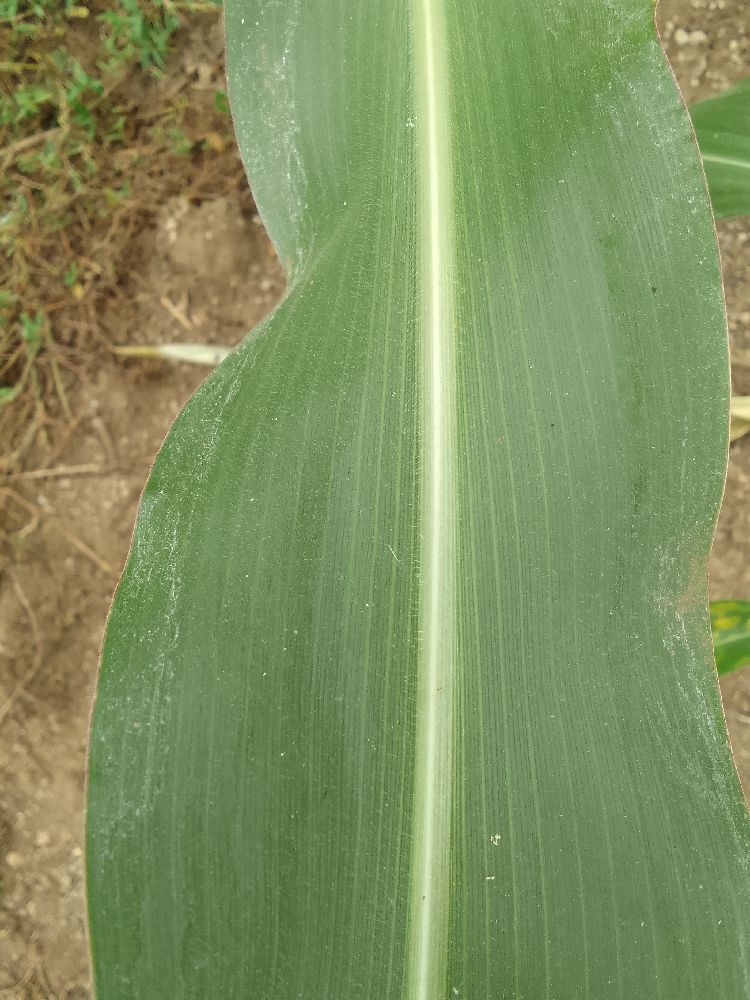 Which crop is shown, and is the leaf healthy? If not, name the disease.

maize, healthy
